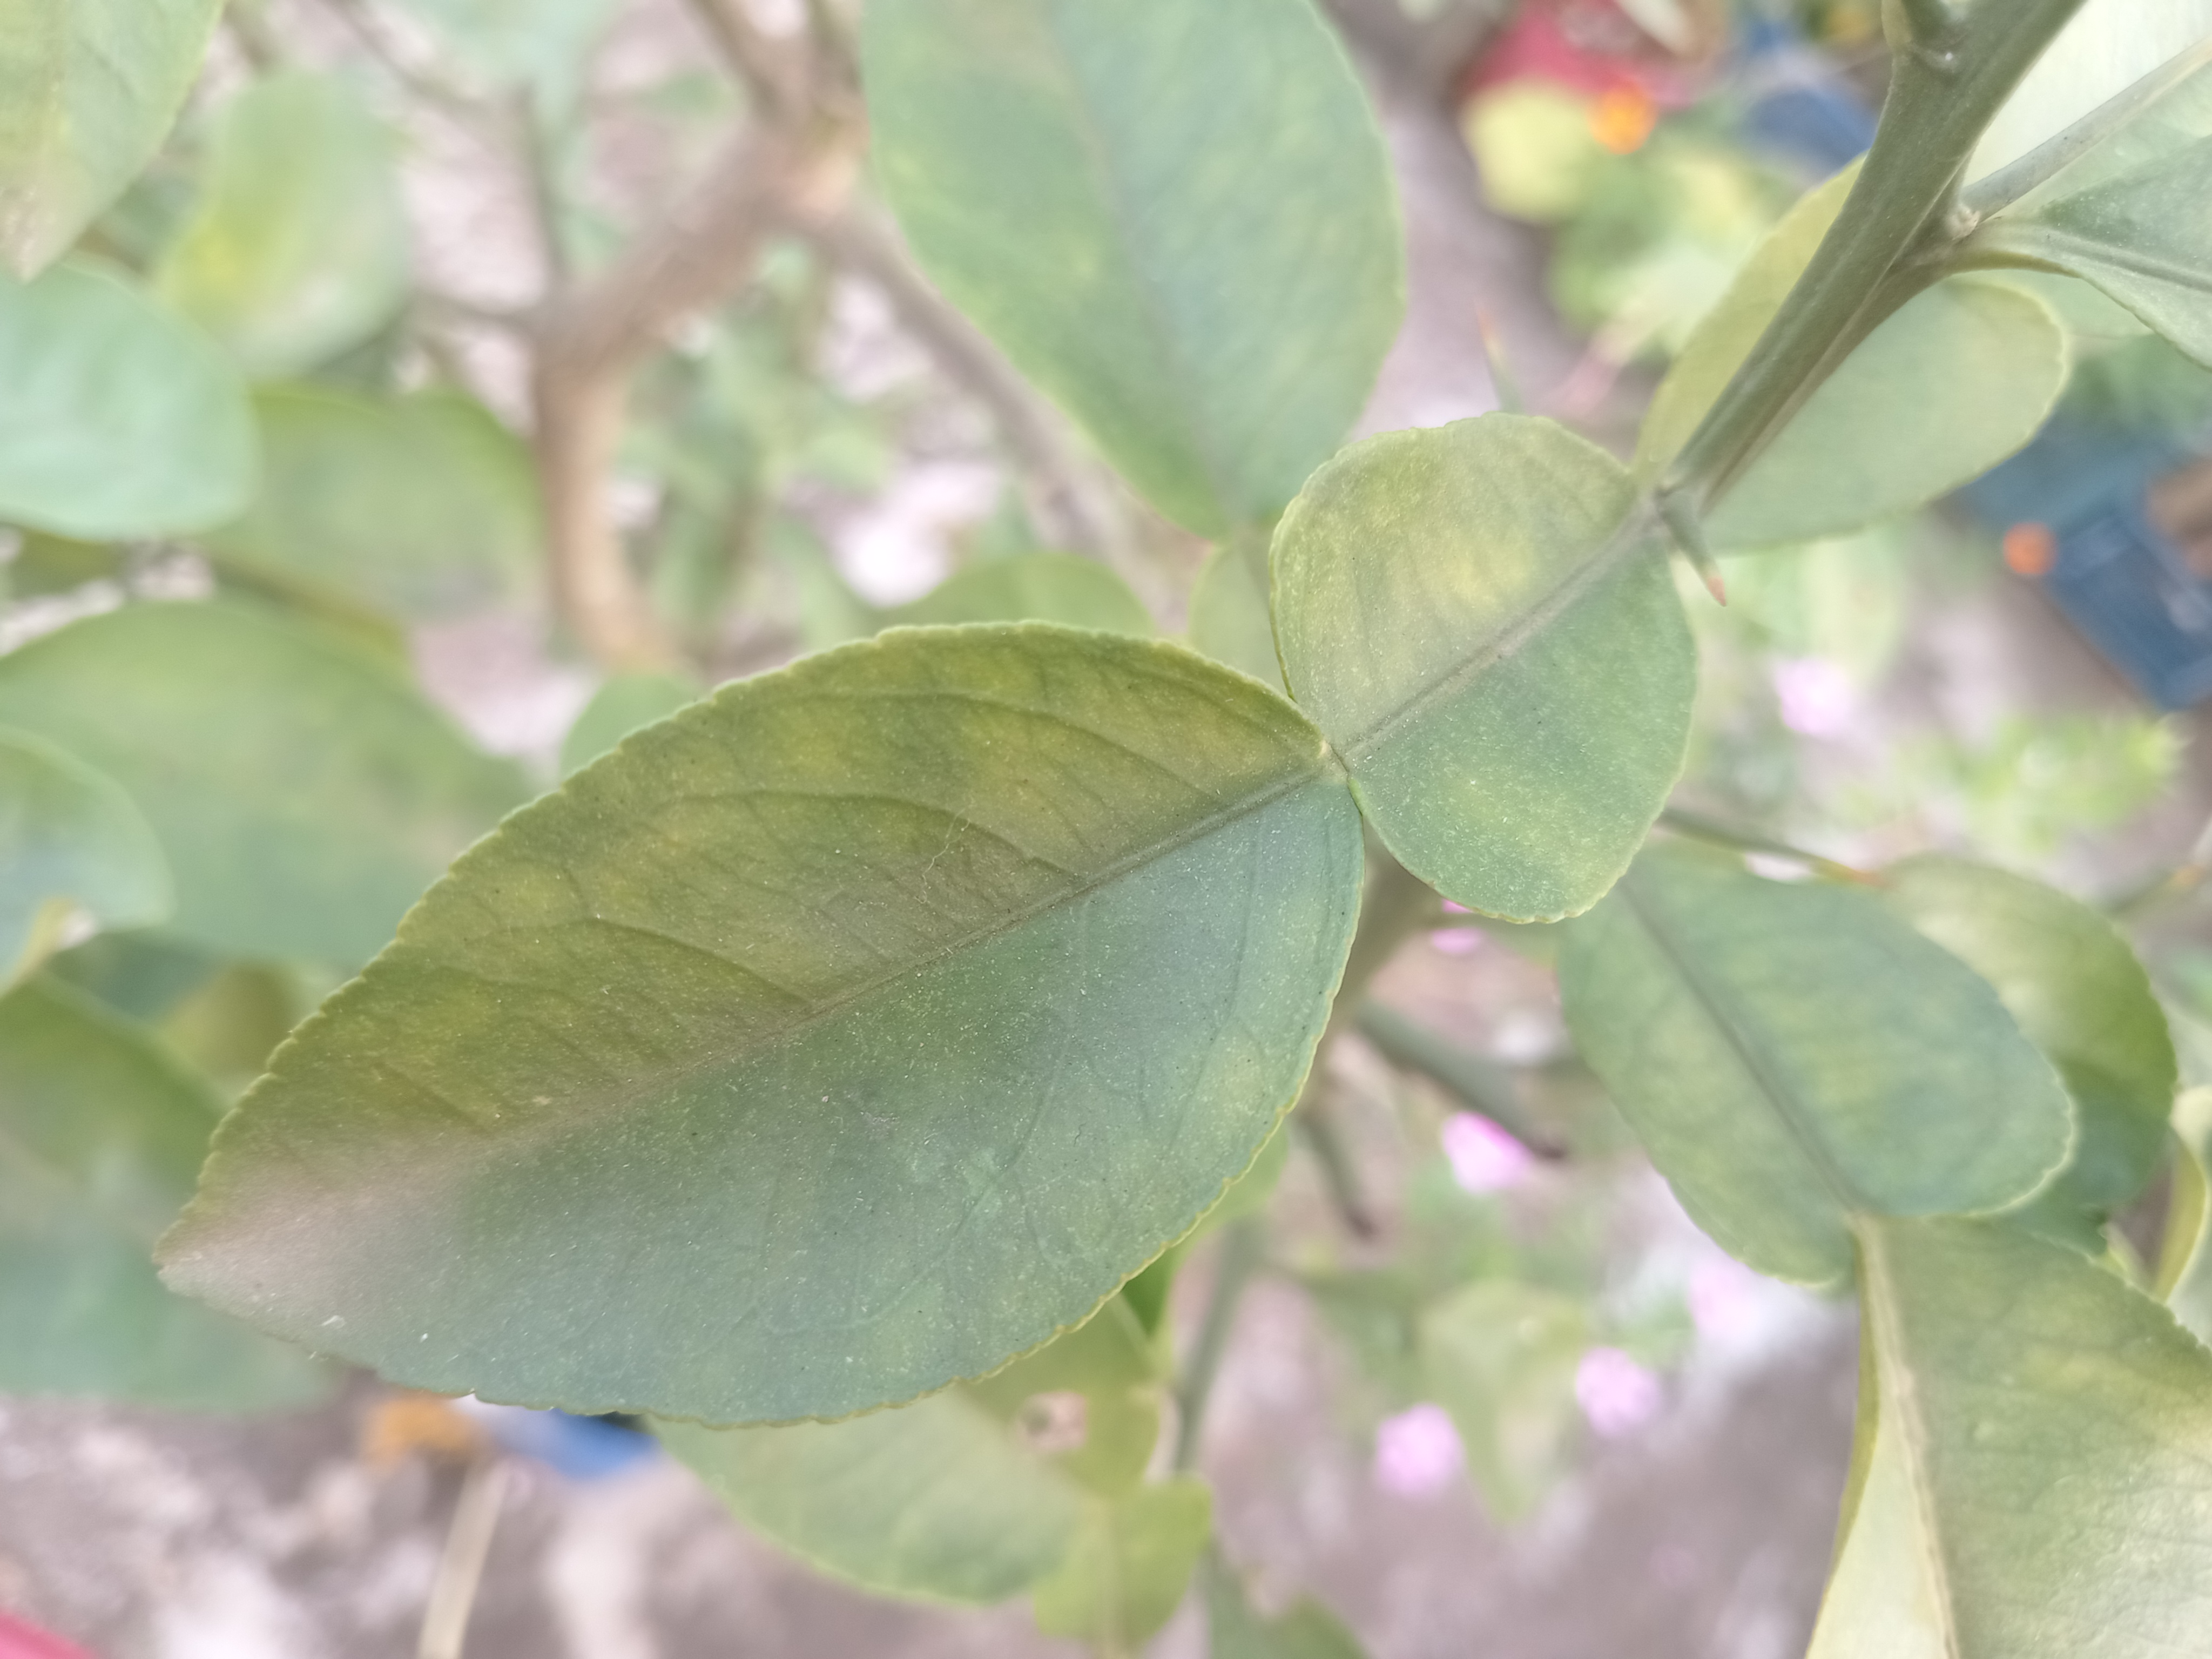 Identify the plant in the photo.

lemon
